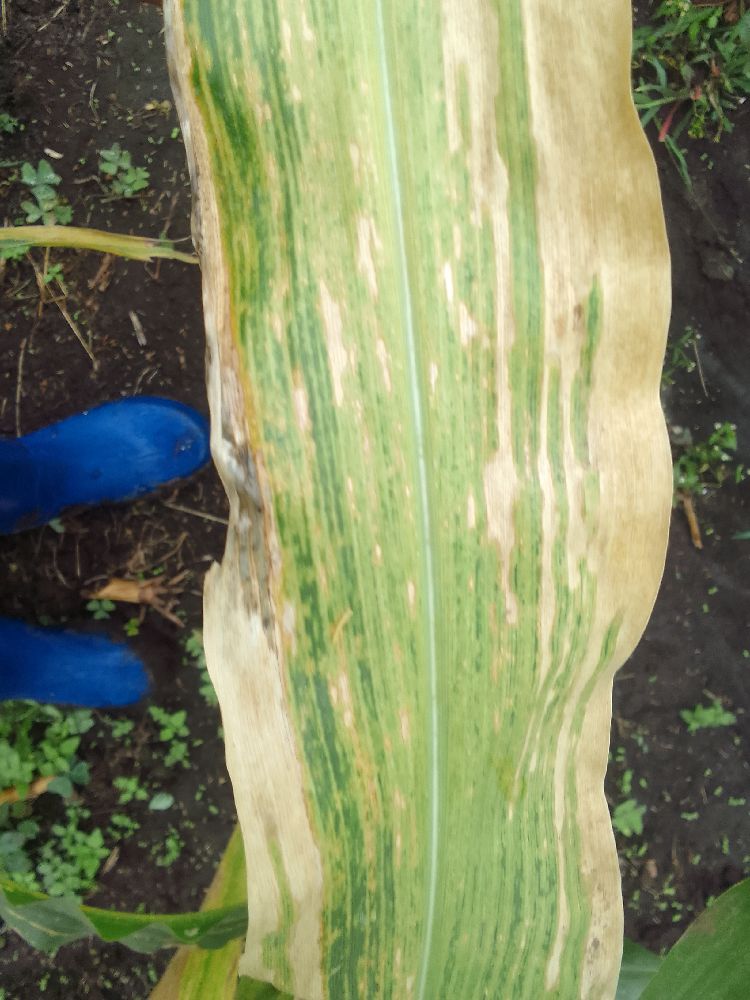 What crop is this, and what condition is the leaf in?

maize, maize lethal necrosis
